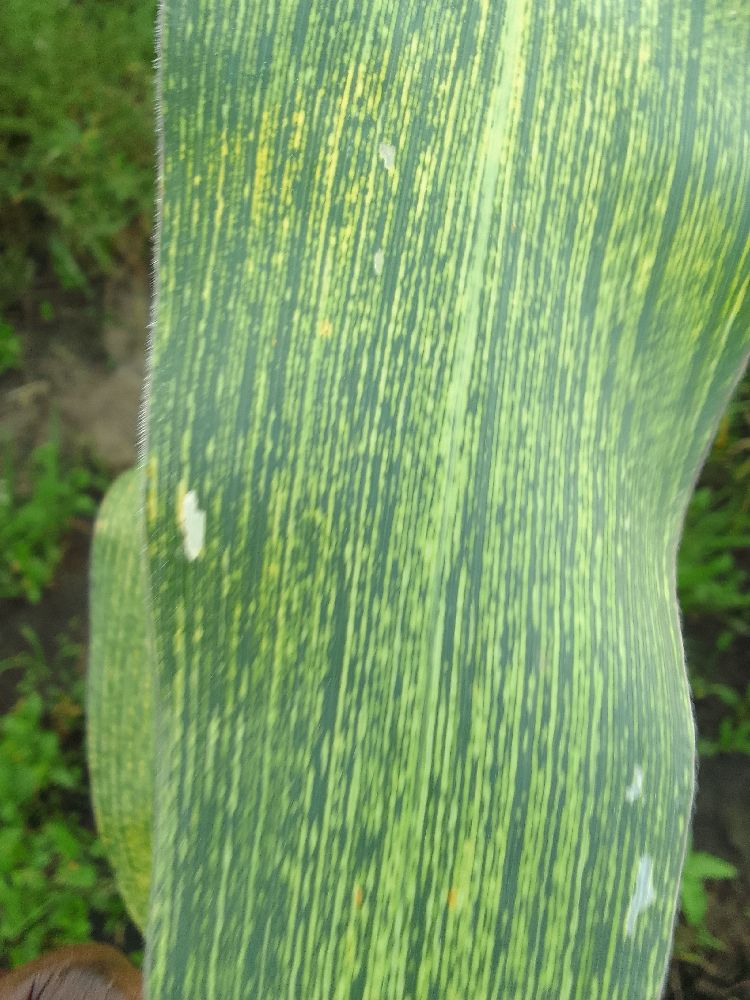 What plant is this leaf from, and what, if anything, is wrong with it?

maize, maize streak virus
